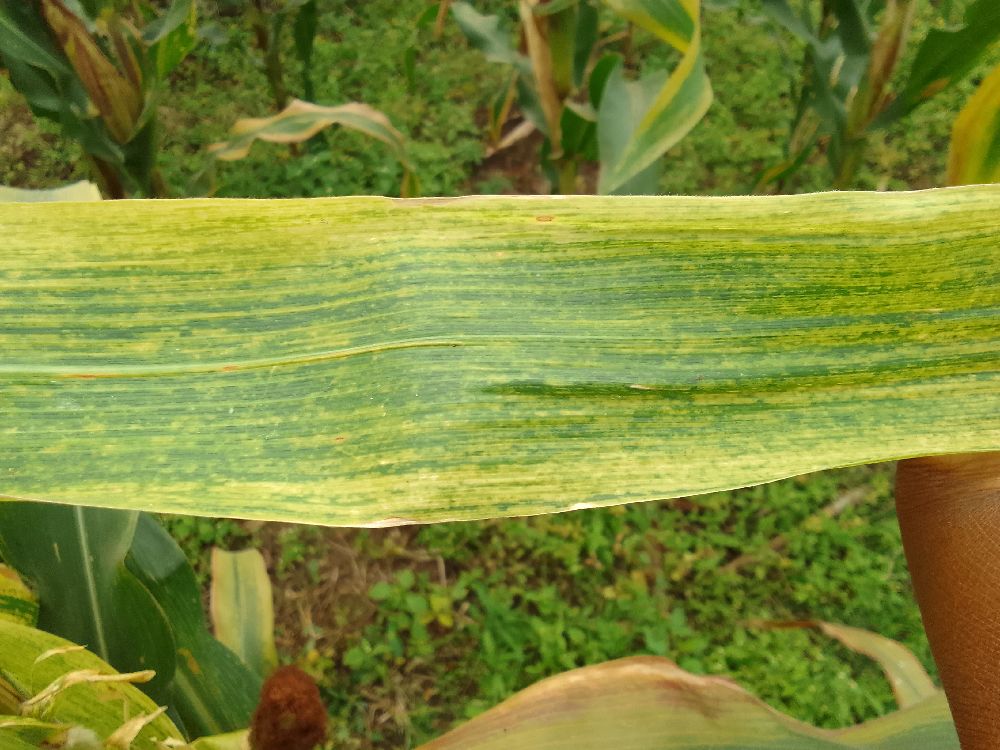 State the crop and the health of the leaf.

maize, maize lethal necrosis
